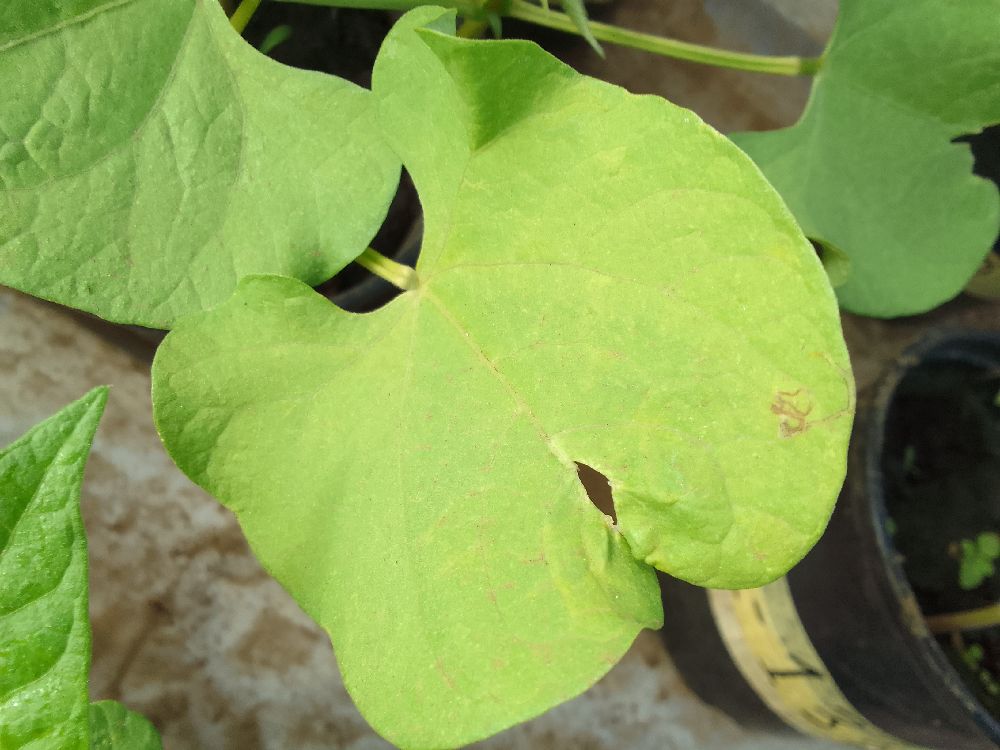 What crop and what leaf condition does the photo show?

common bean, healthy
